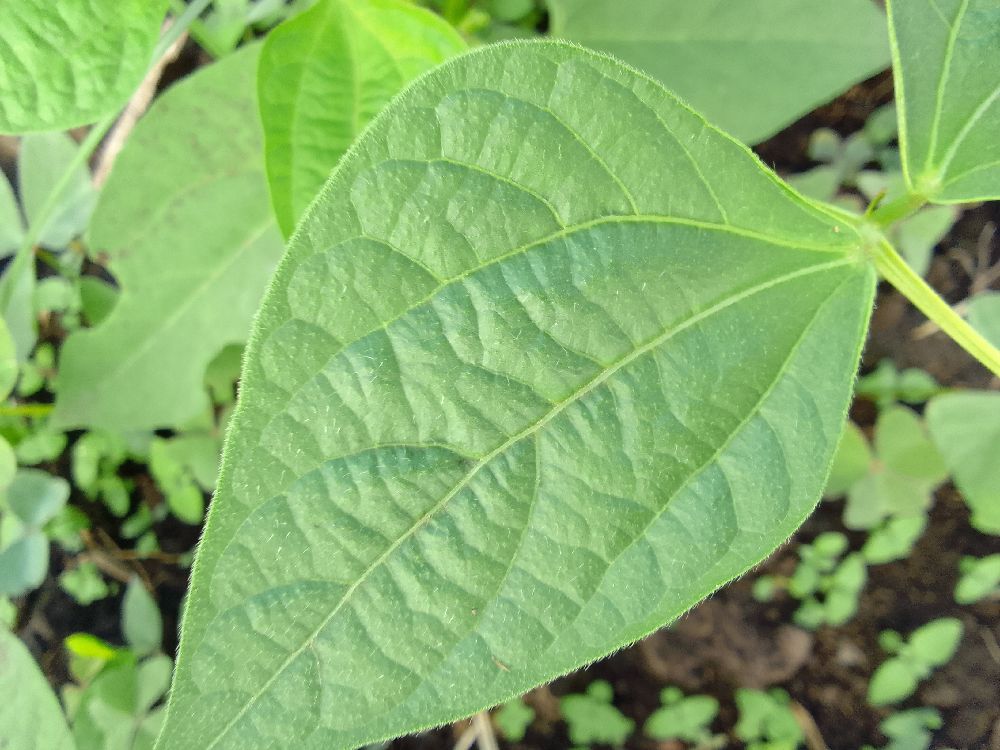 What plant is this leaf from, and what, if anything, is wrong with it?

common bean, healthy
